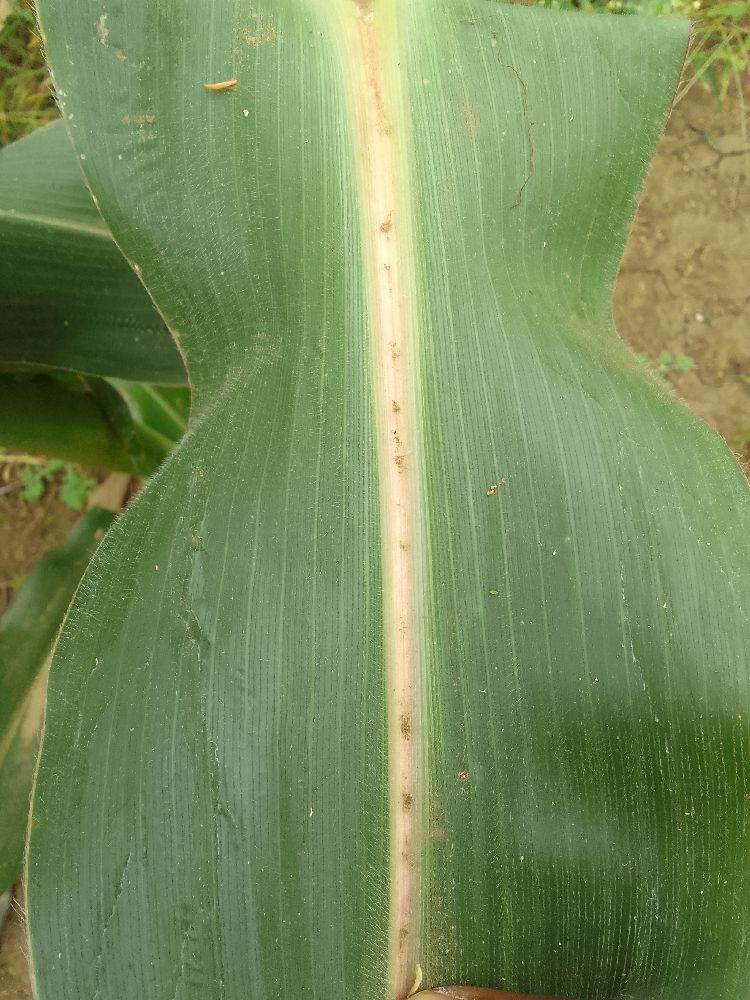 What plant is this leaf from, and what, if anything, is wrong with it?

maize, healthy
